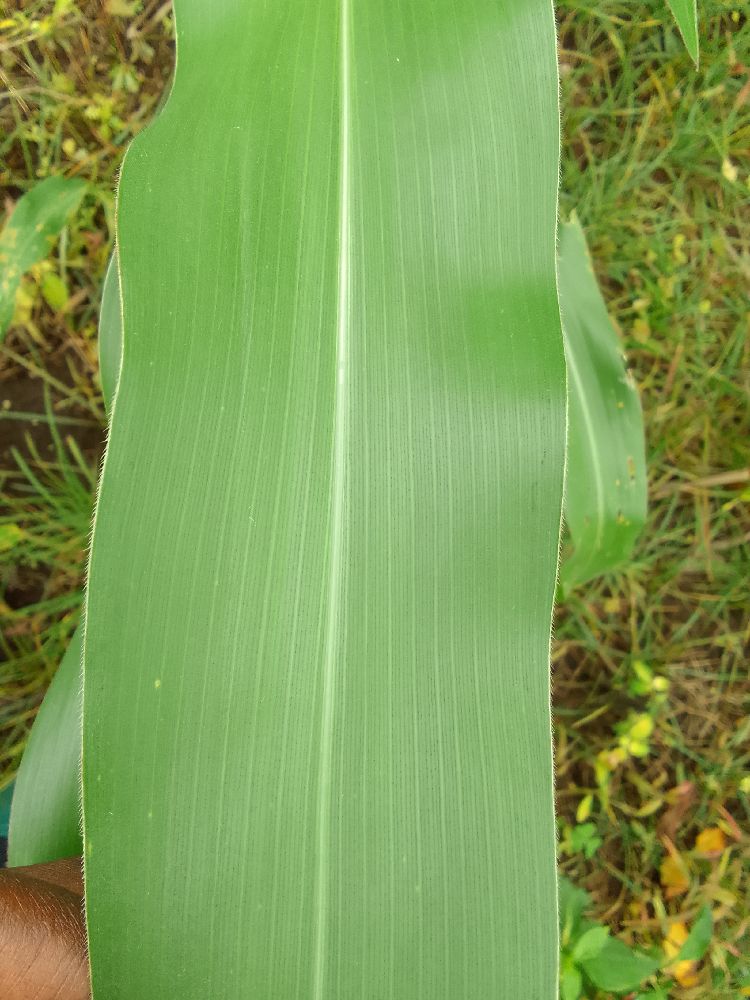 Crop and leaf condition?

maize, healthy
